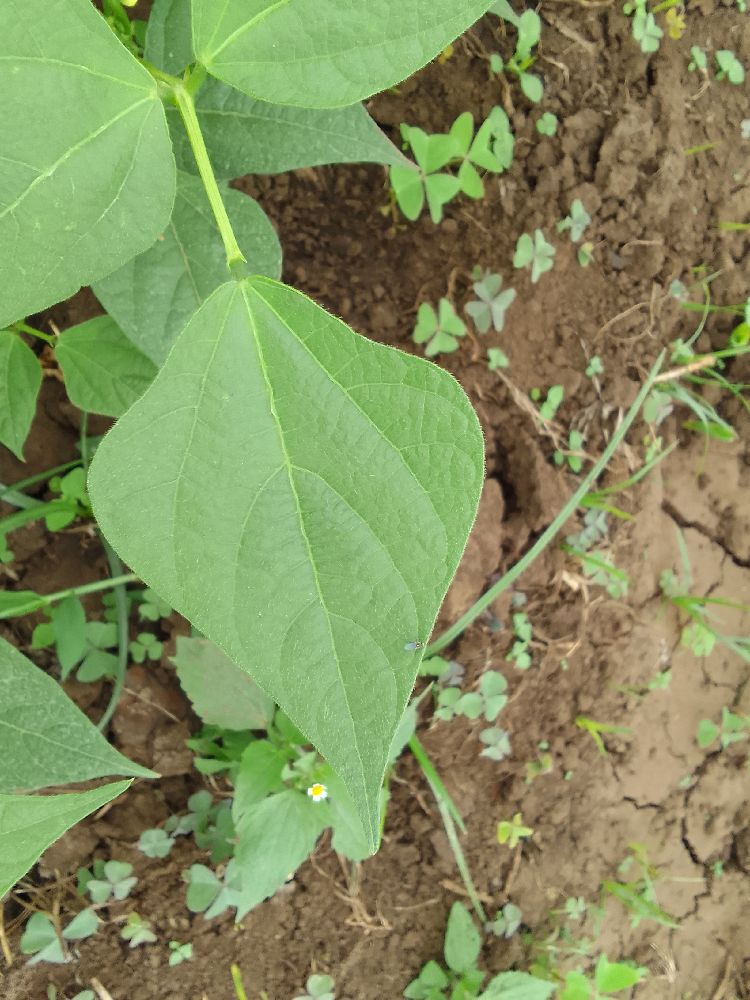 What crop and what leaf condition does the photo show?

common bean, healthy
